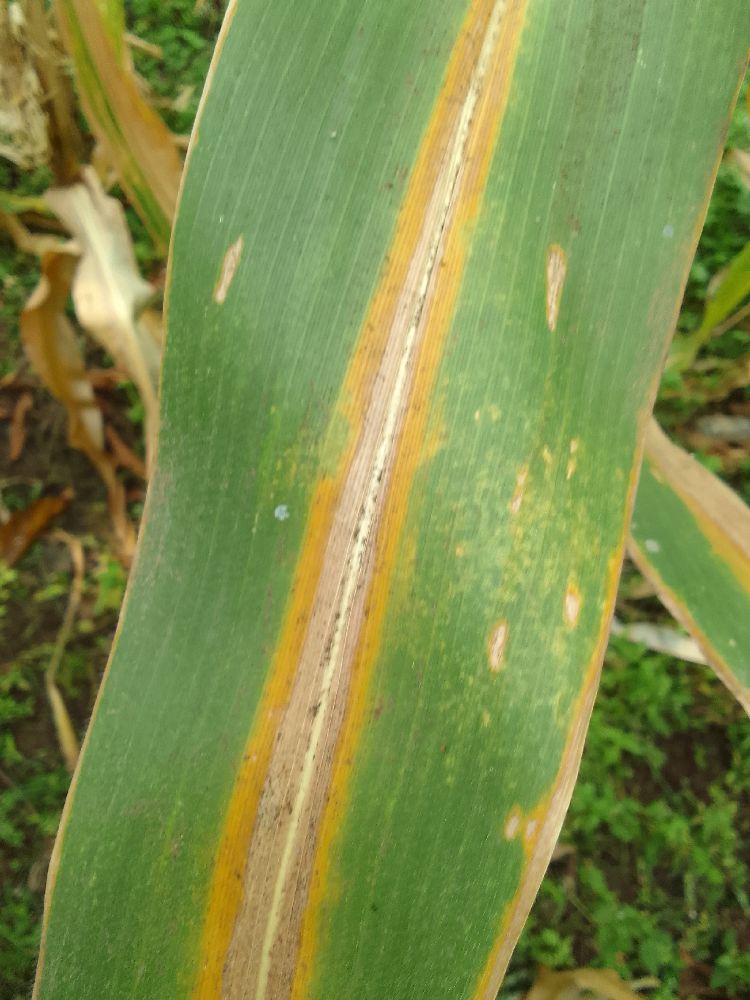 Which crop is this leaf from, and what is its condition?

maize, maize lethal necrosis
